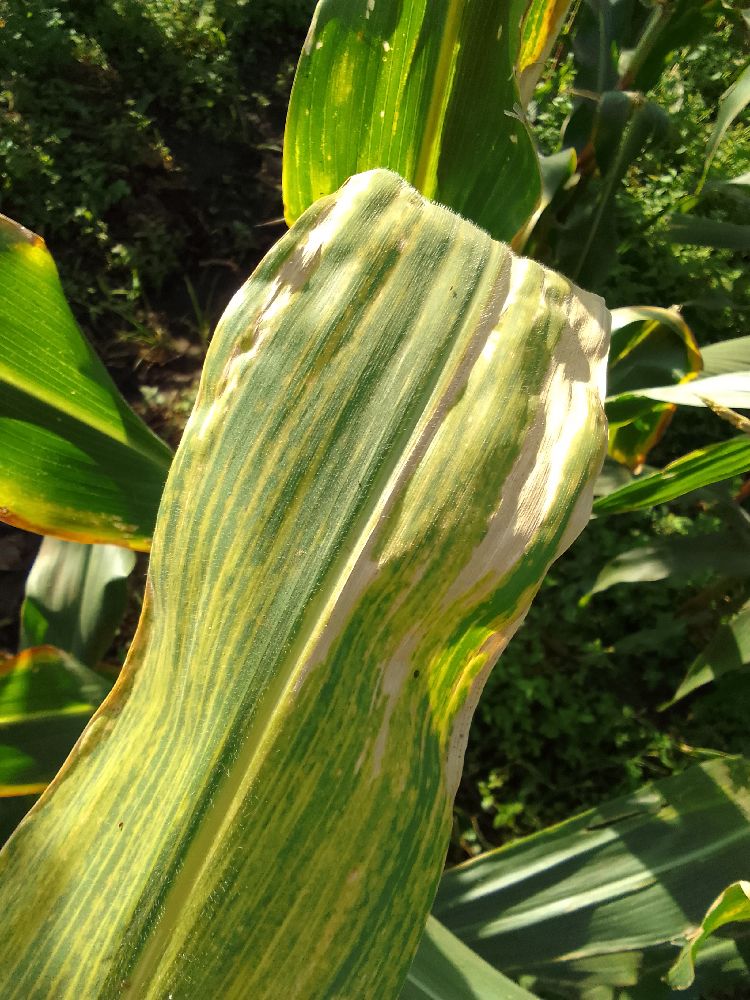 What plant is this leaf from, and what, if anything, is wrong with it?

maize, maize lethal necrosis
